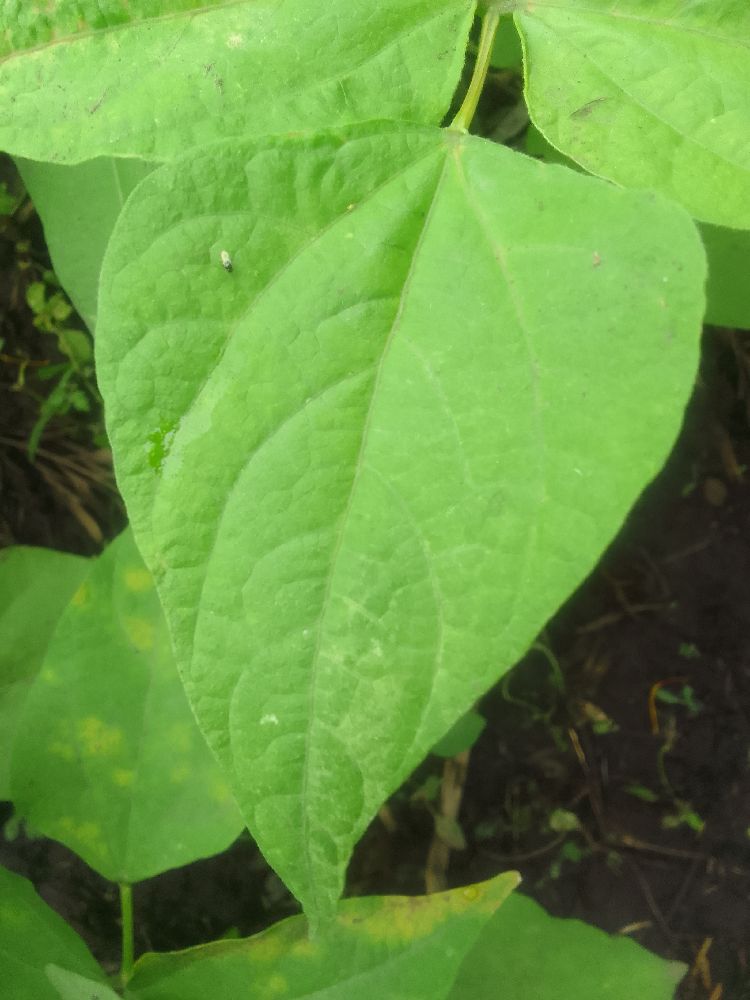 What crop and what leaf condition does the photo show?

common bean, healthy
